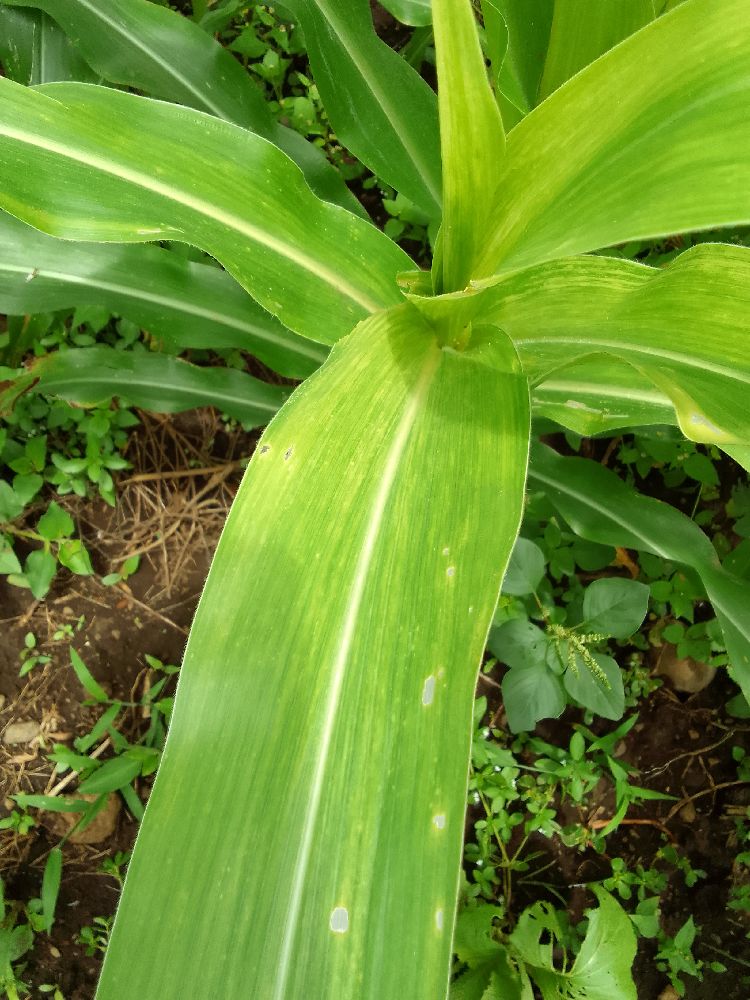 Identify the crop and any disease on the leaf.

maize, maize lethal necrosis
